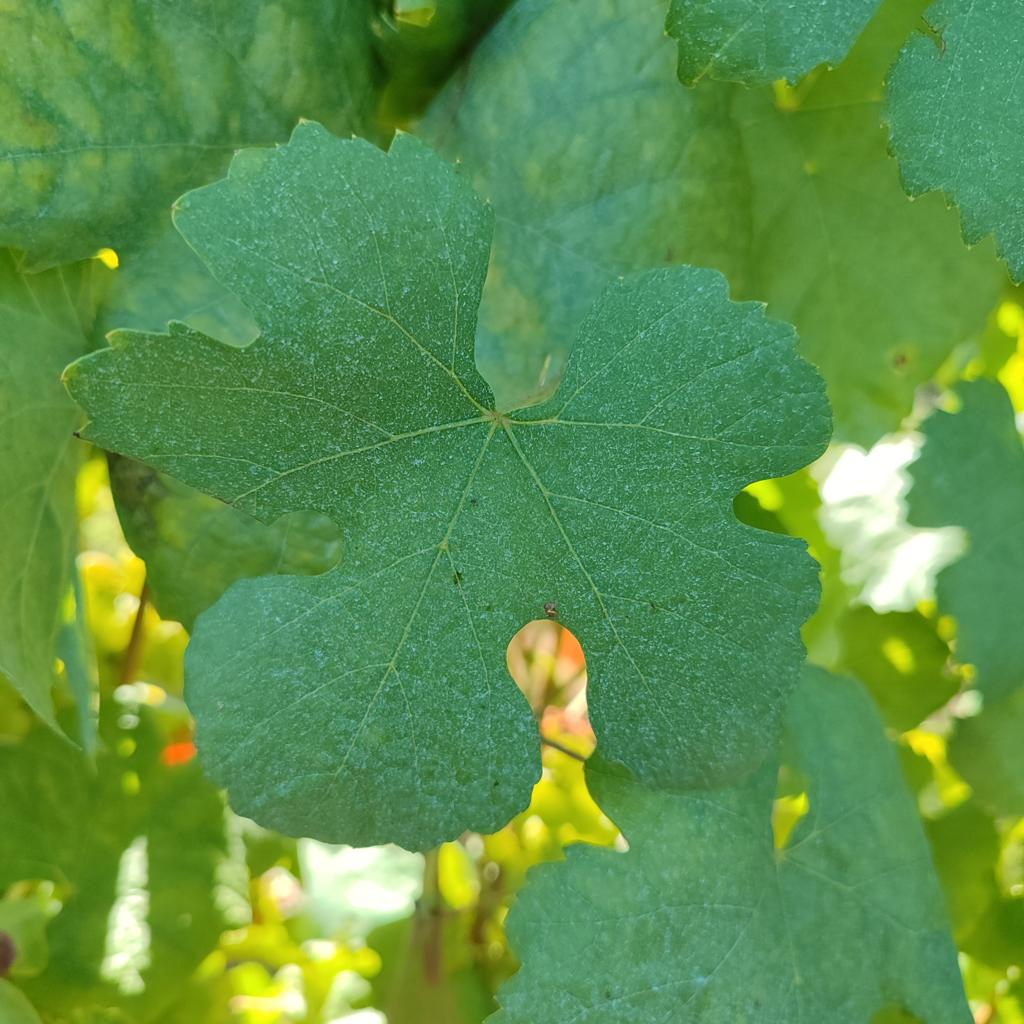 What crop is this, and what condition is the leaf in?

grapevine, healthy
